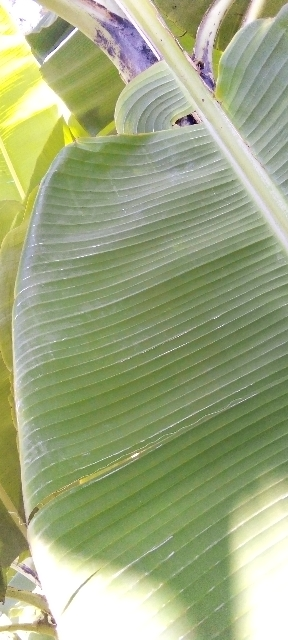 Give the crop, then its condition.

banana, healthy
